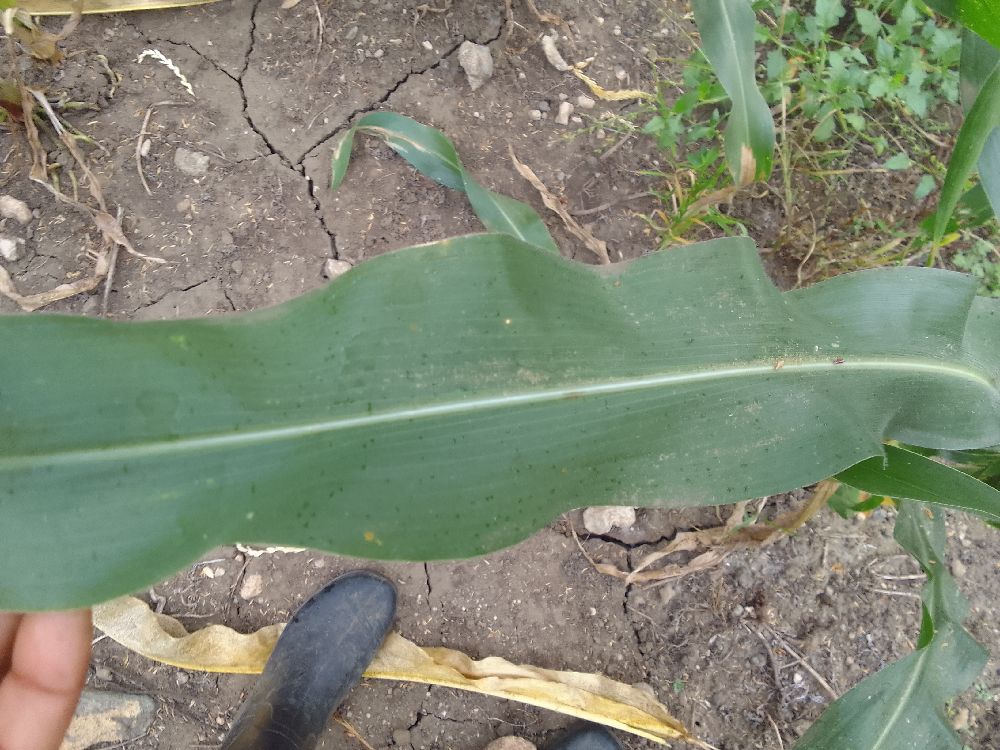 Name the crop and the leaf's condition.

maize, healthy
